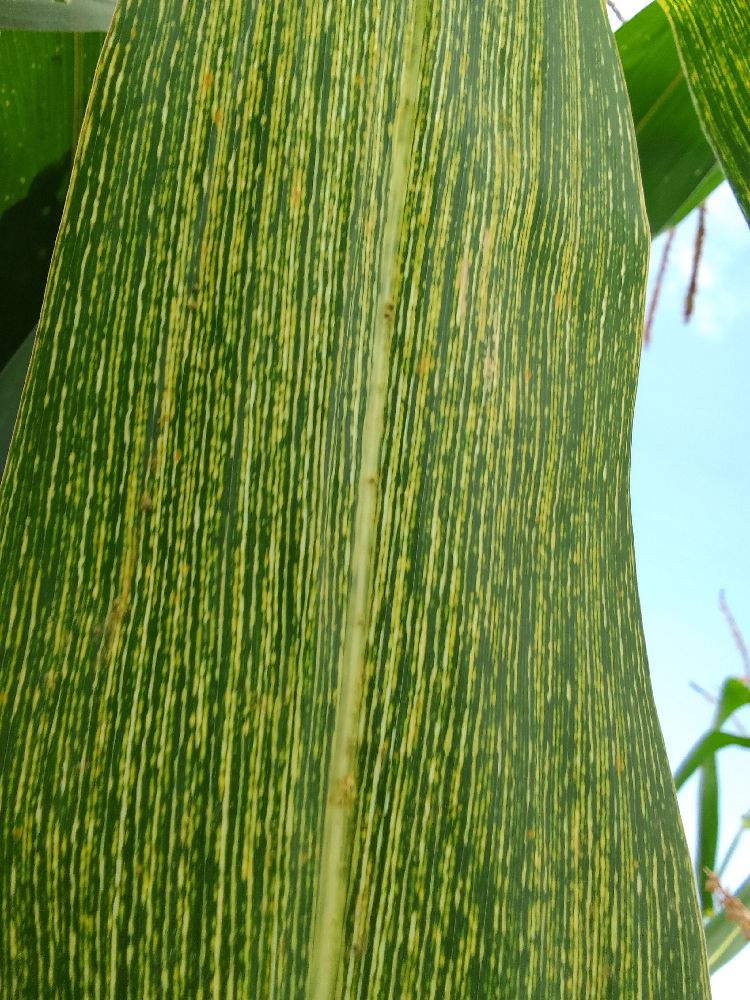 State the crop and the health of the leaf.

maize, maize streak virus
